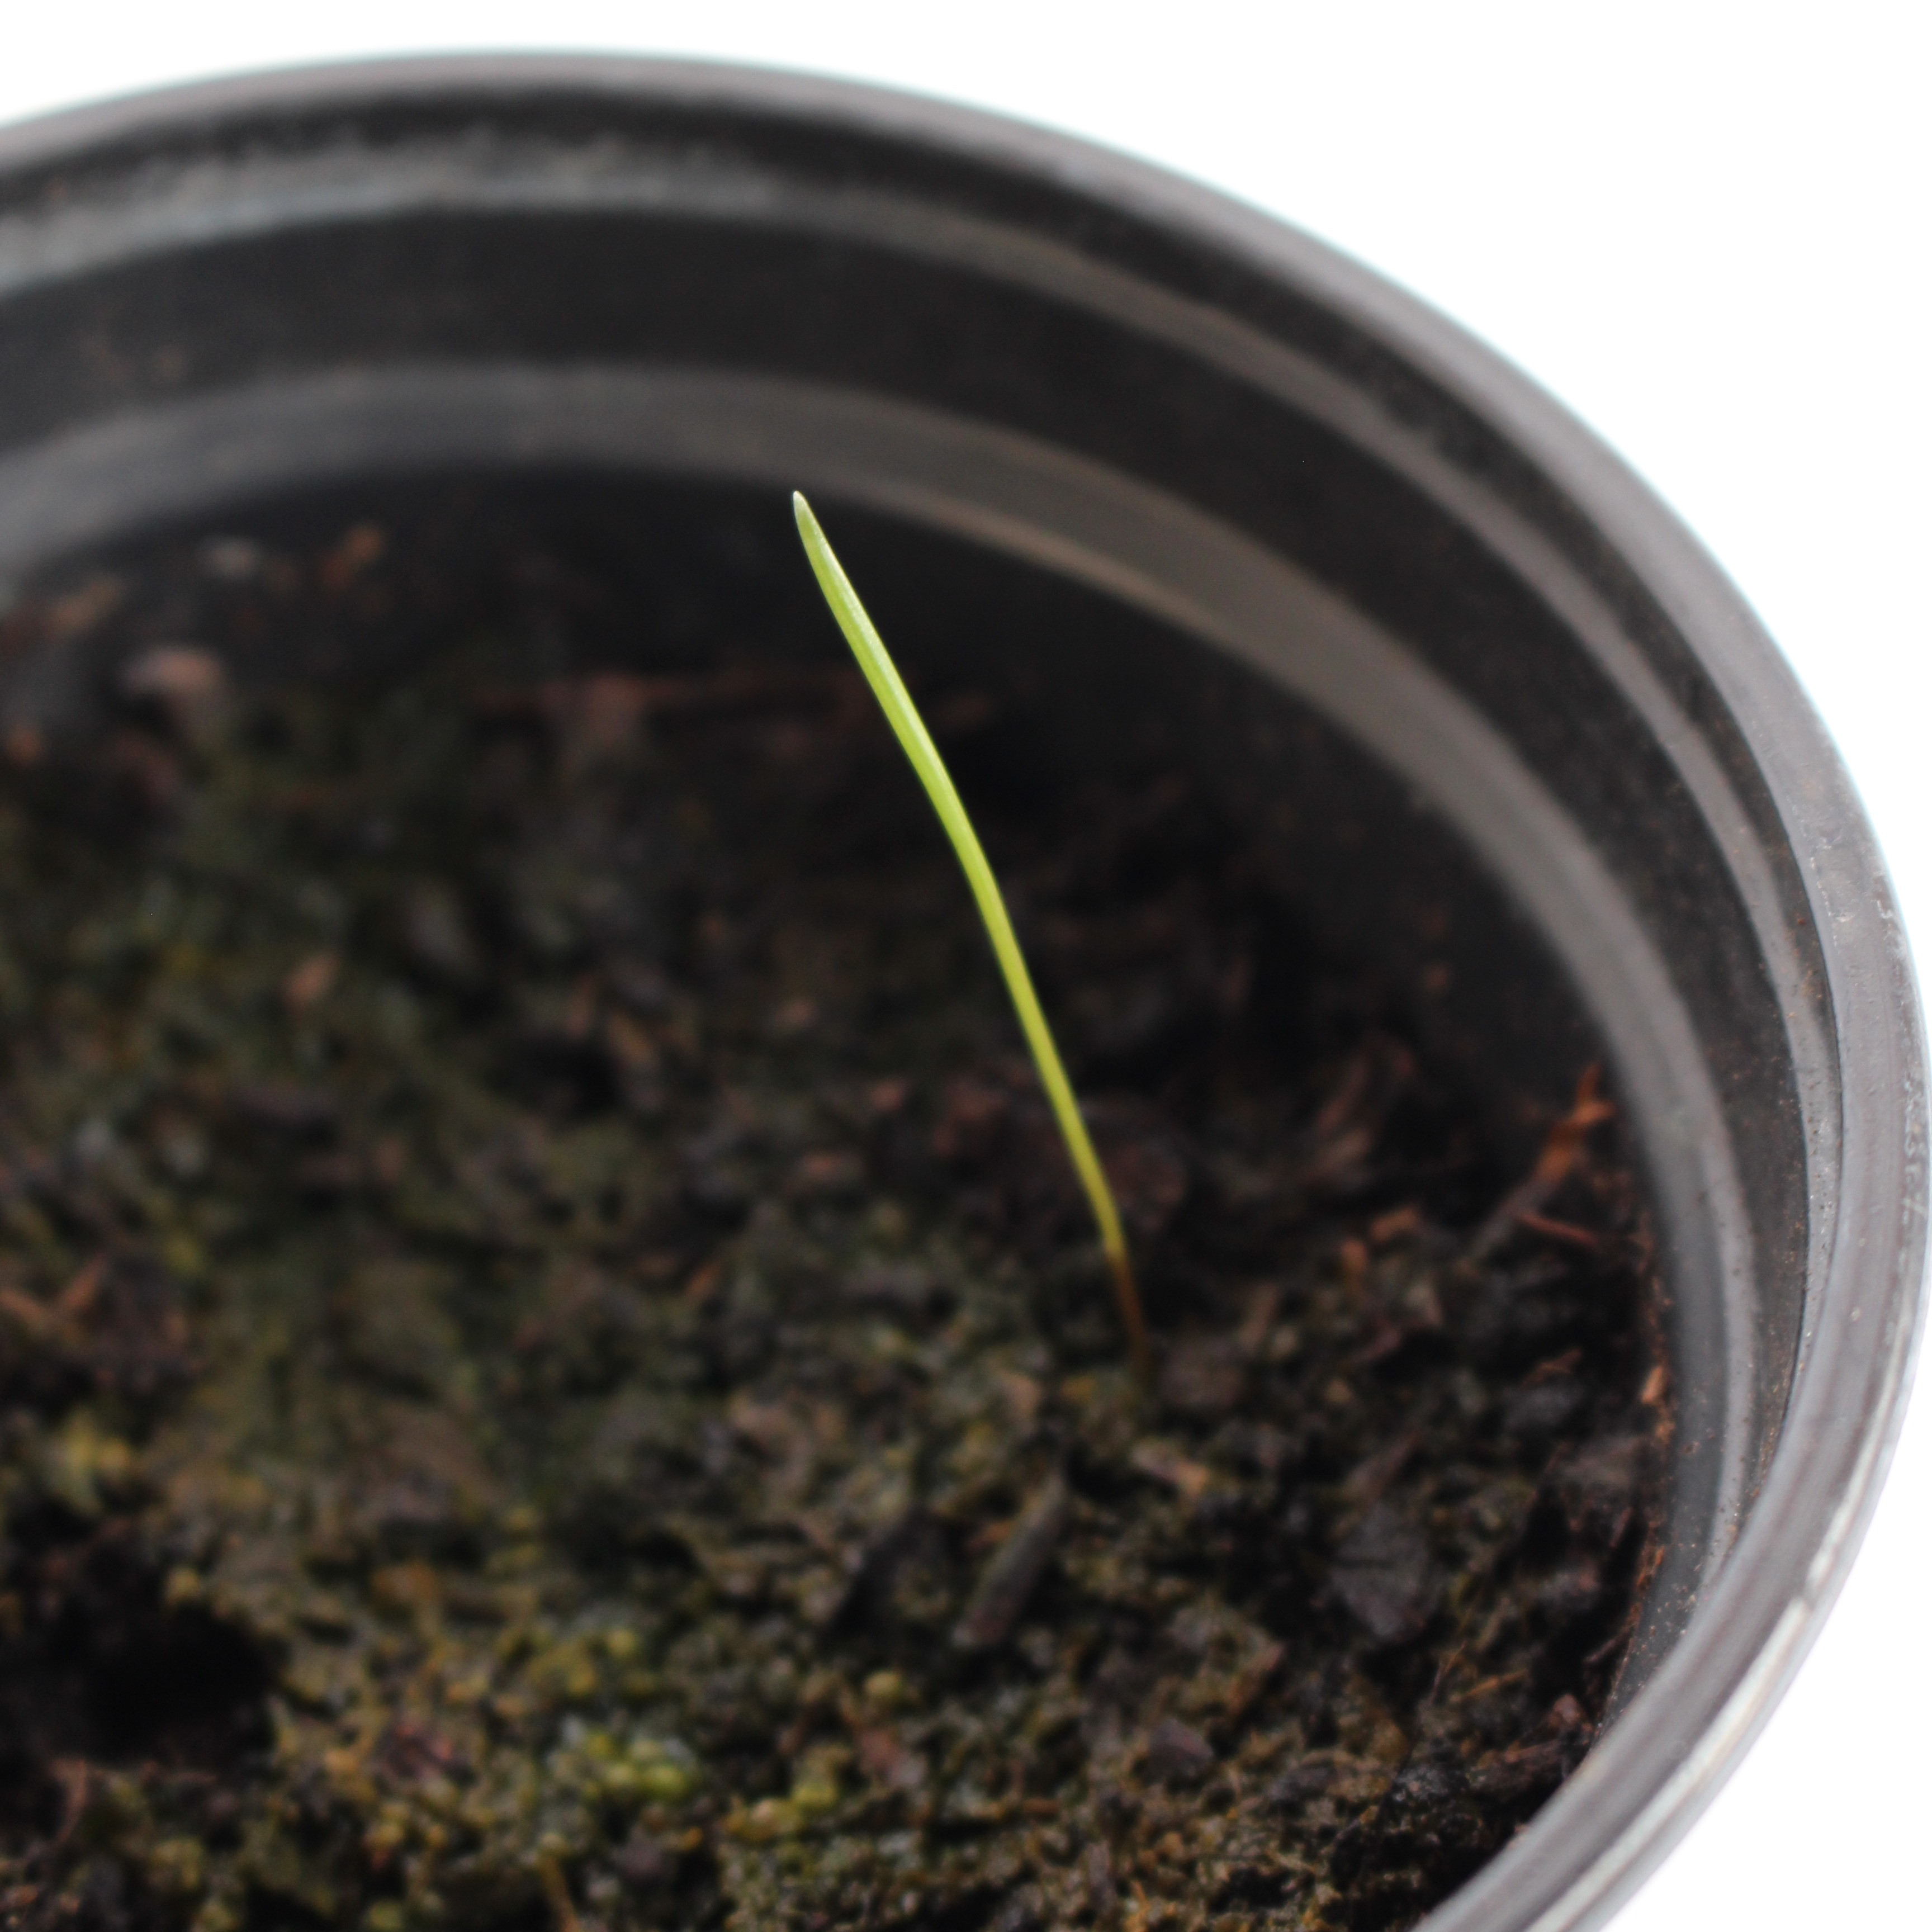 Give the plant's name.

Lolium multiflorum
